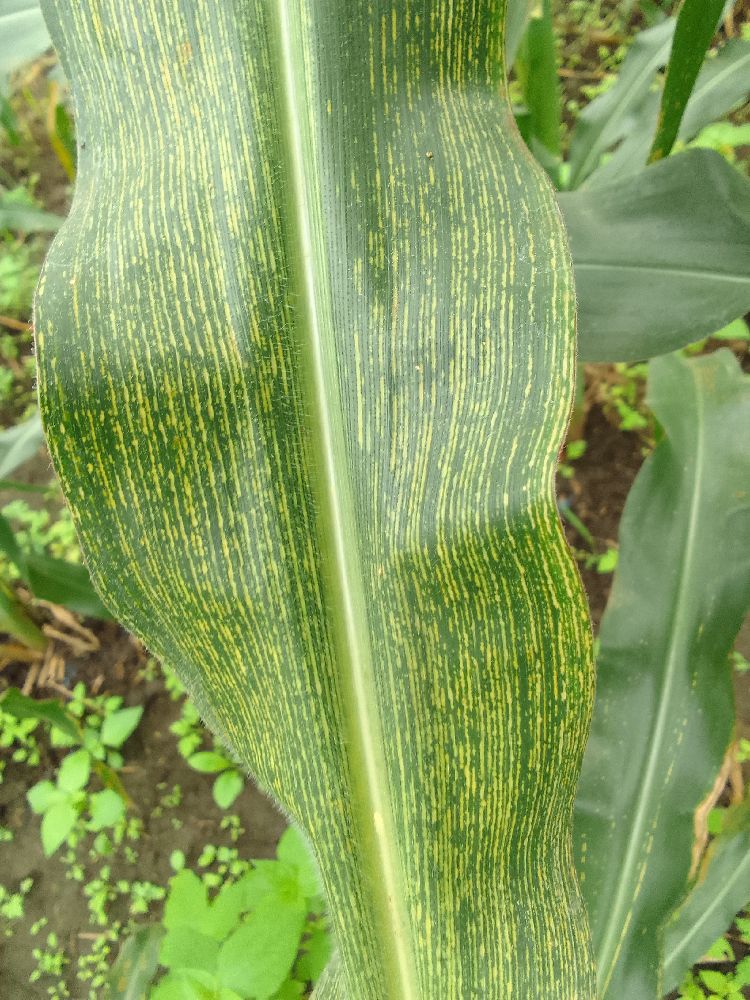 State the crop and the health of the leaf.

maize, maize streak virus
